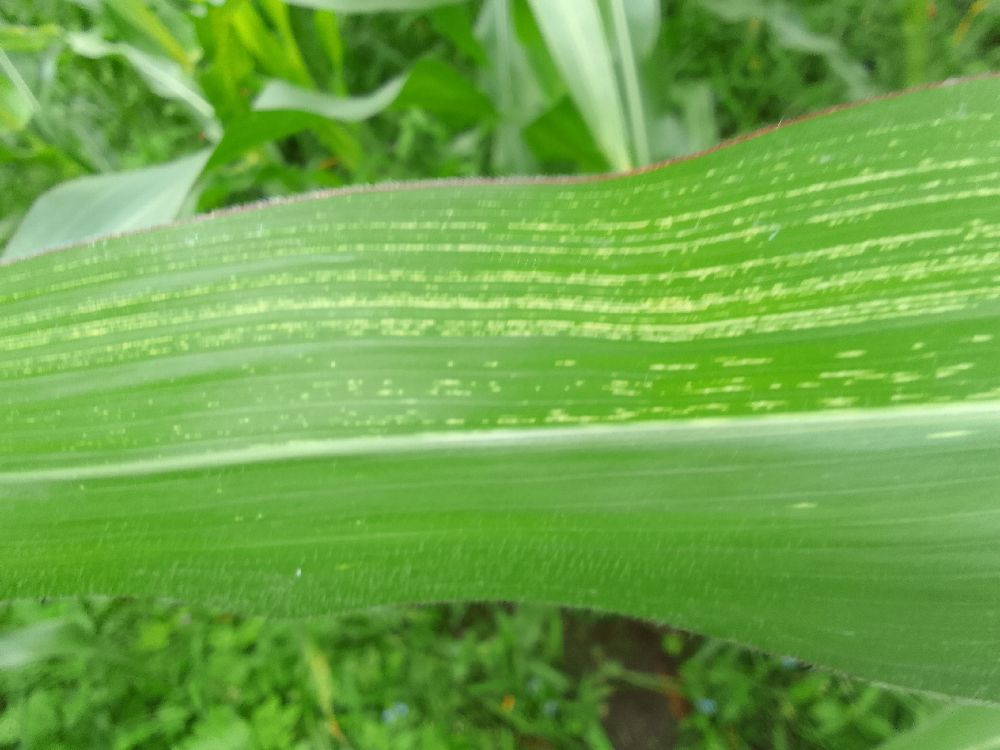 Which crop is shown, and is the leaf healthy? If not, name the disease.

maize, maize streak virus
